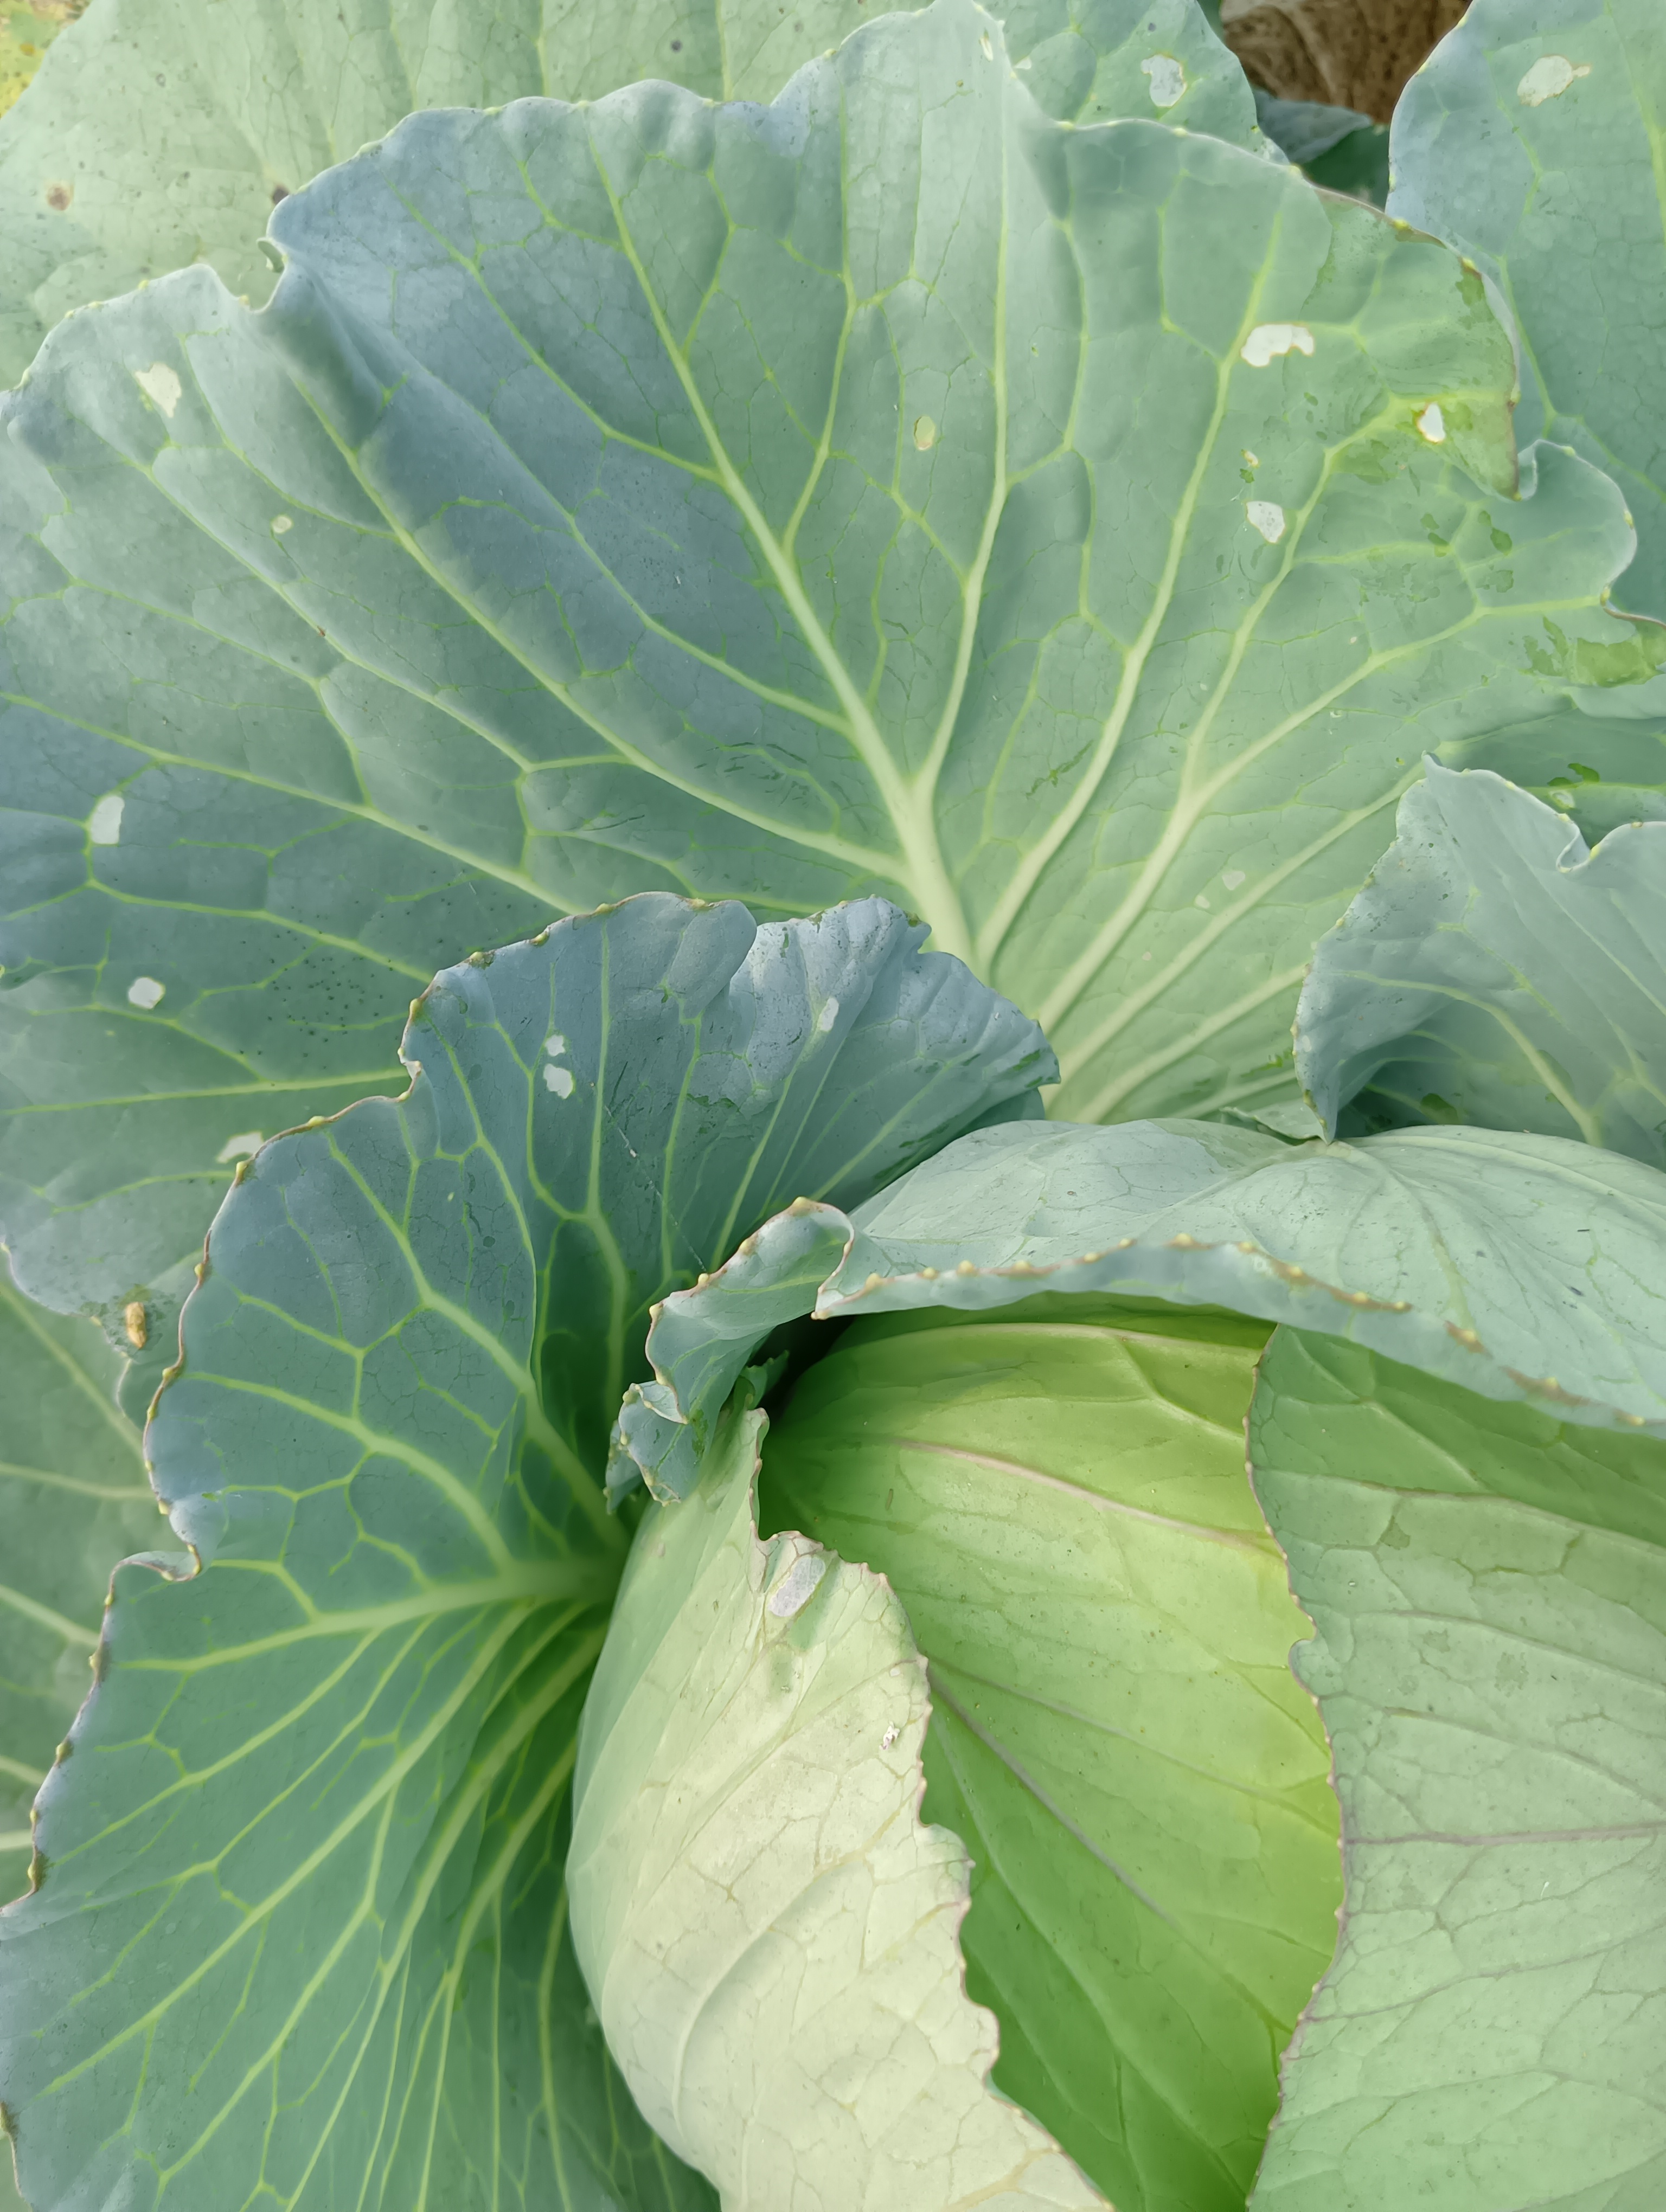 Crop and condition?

cabbage, healthy
